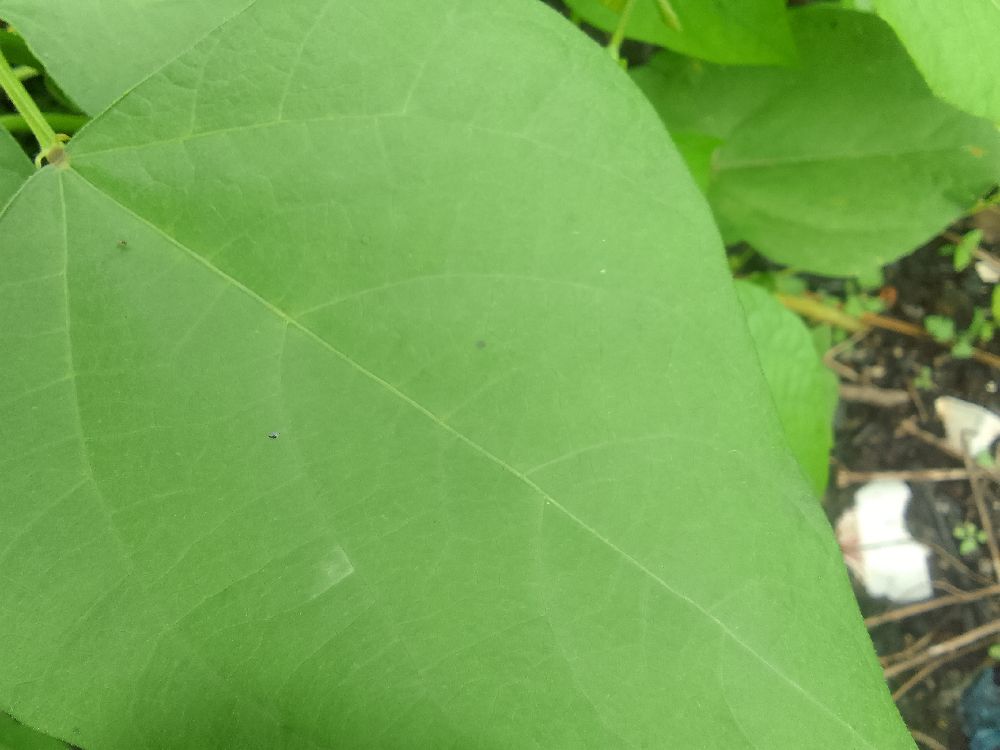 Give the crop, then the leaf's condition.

common bean, healthy
